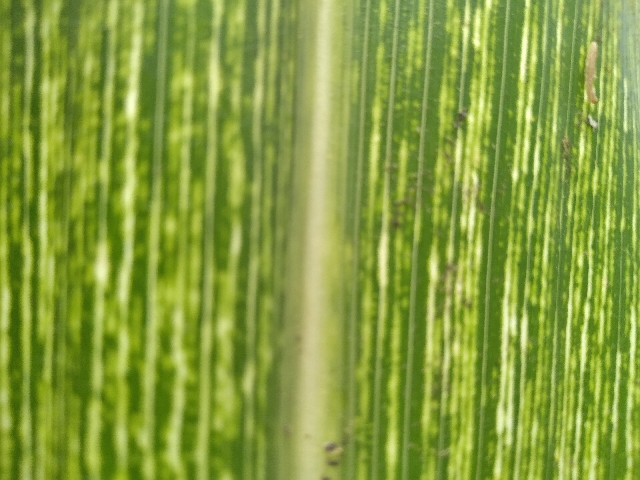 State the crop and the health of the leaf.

maize, maize streak virus
